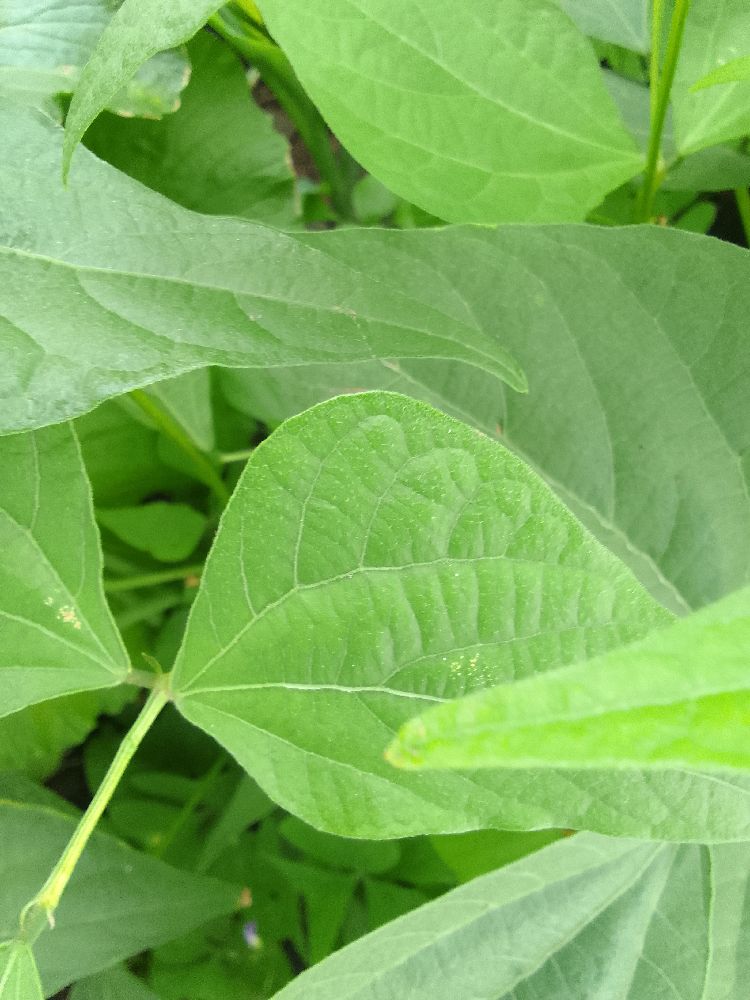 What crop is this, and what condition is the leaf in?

common bean, healthy
